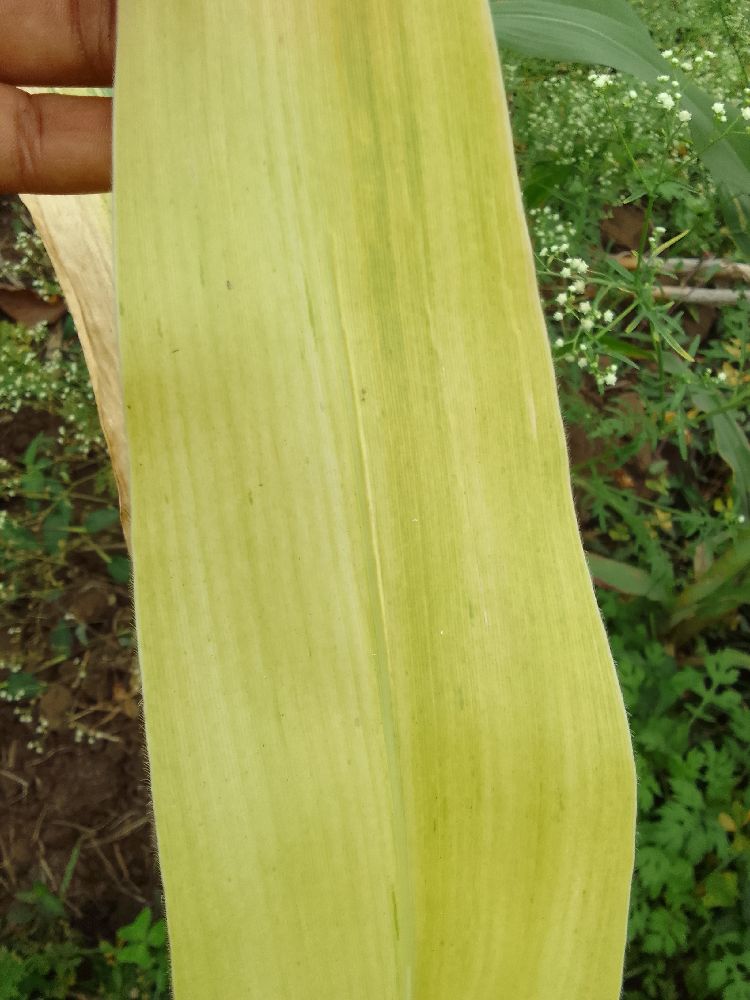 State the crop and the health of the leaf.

maize, maize lethal necrosis
